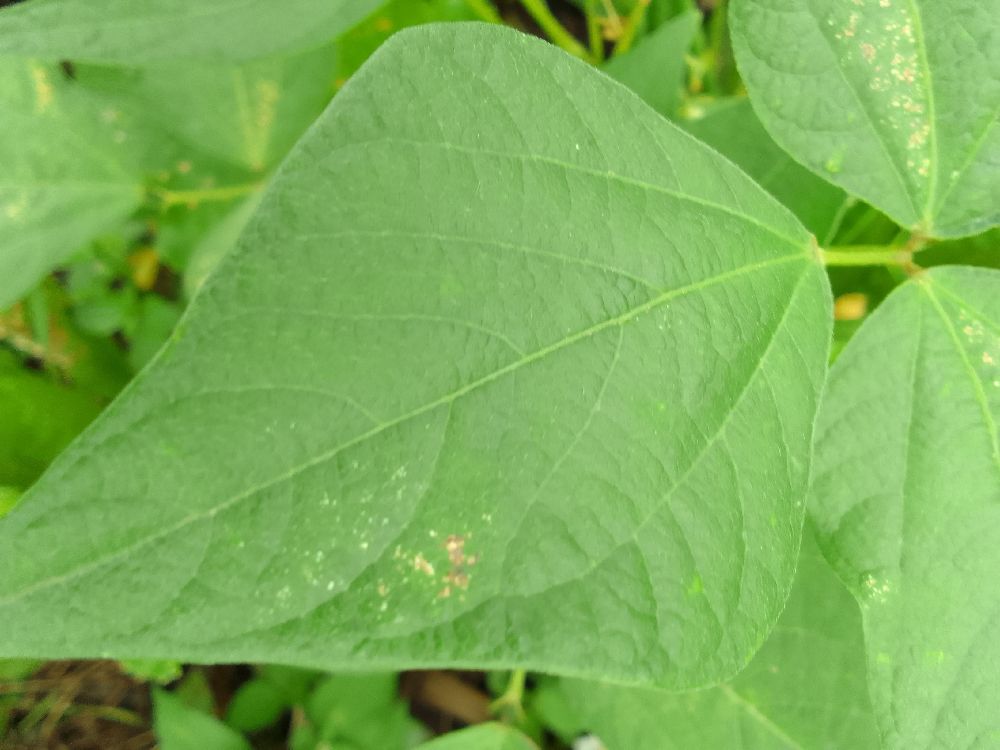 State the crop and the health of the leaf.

common bean, healthy
